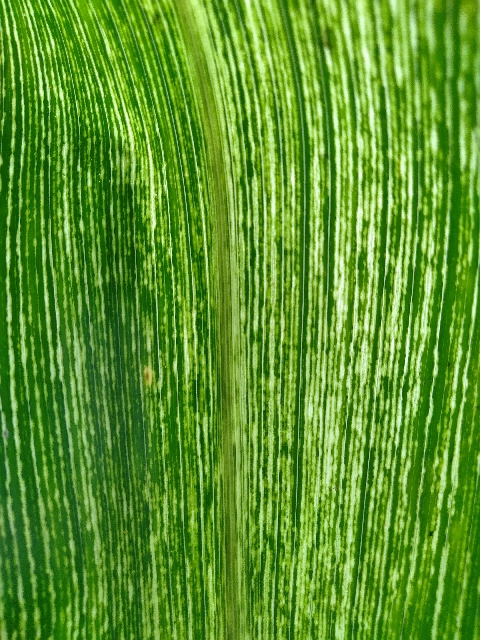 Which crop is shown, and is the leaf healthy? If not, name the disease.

maize, maize streak virus
